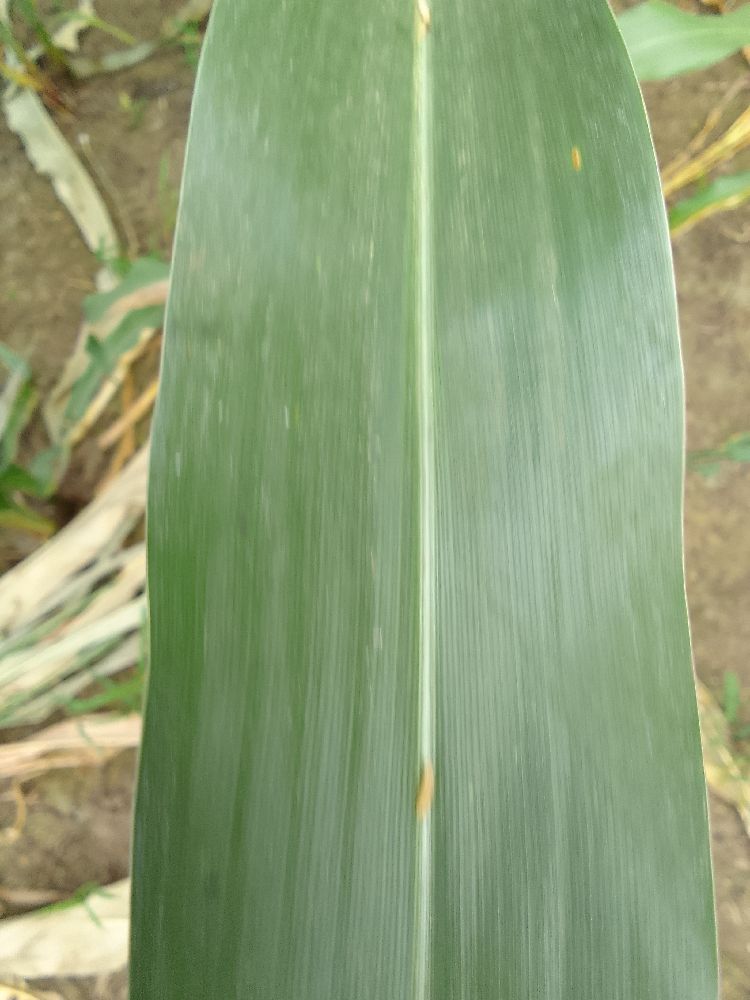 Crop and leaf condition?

maize, healthy
